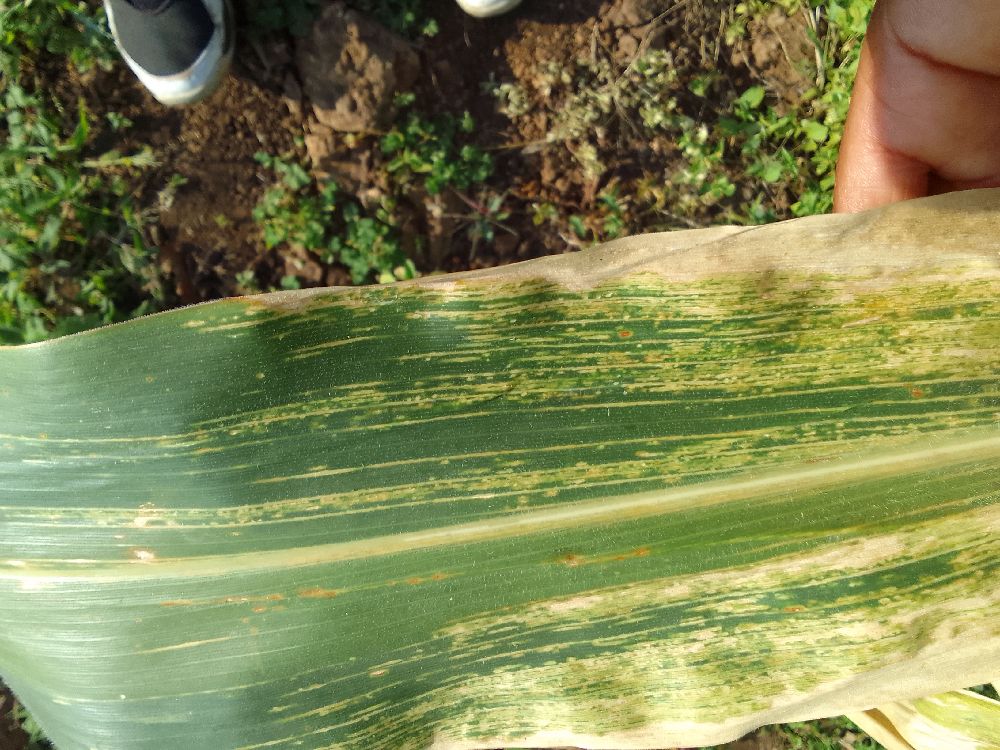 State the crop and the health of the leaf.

maize, maize lethal necrosis
